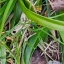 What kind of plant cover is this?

grass
